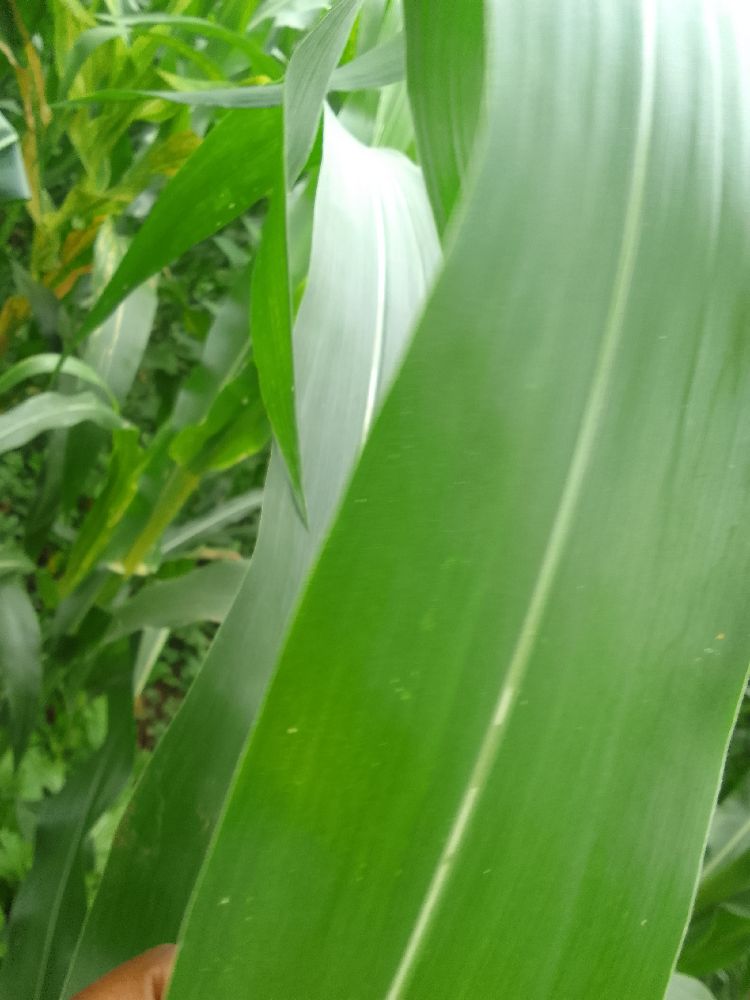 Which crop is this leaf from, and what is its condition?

maize, healthy
